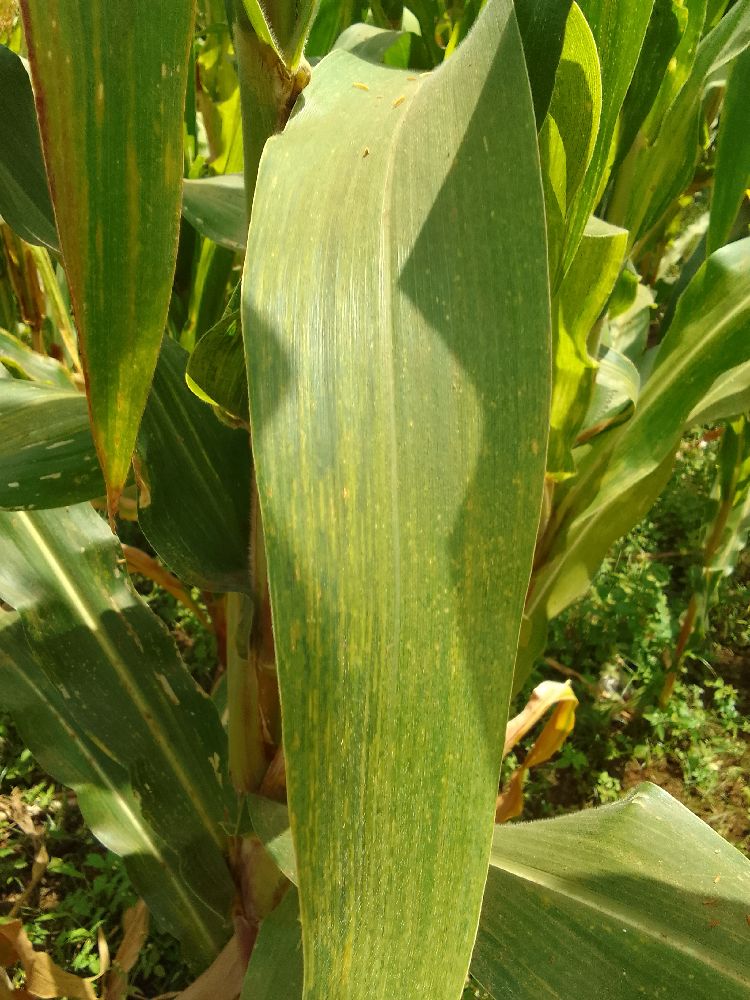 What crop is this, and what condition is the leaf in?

maize, maize lethal necrosis
